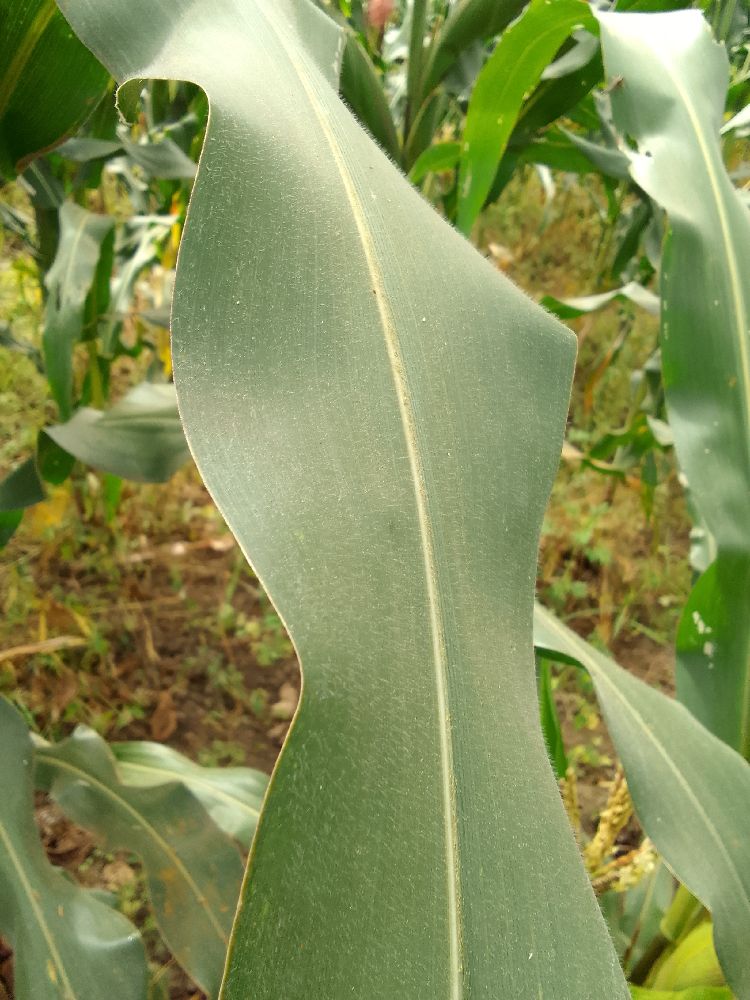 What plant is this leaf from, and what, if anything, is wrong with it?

maize, healthy
